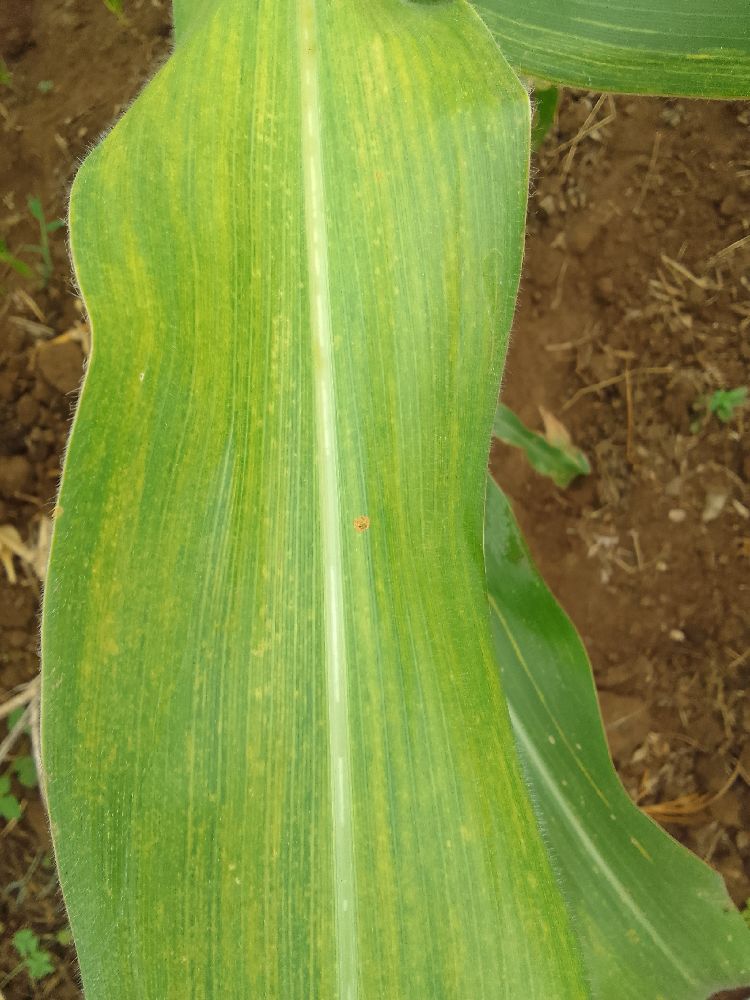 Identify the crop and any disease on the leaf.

maize, maize lethal necrosis
